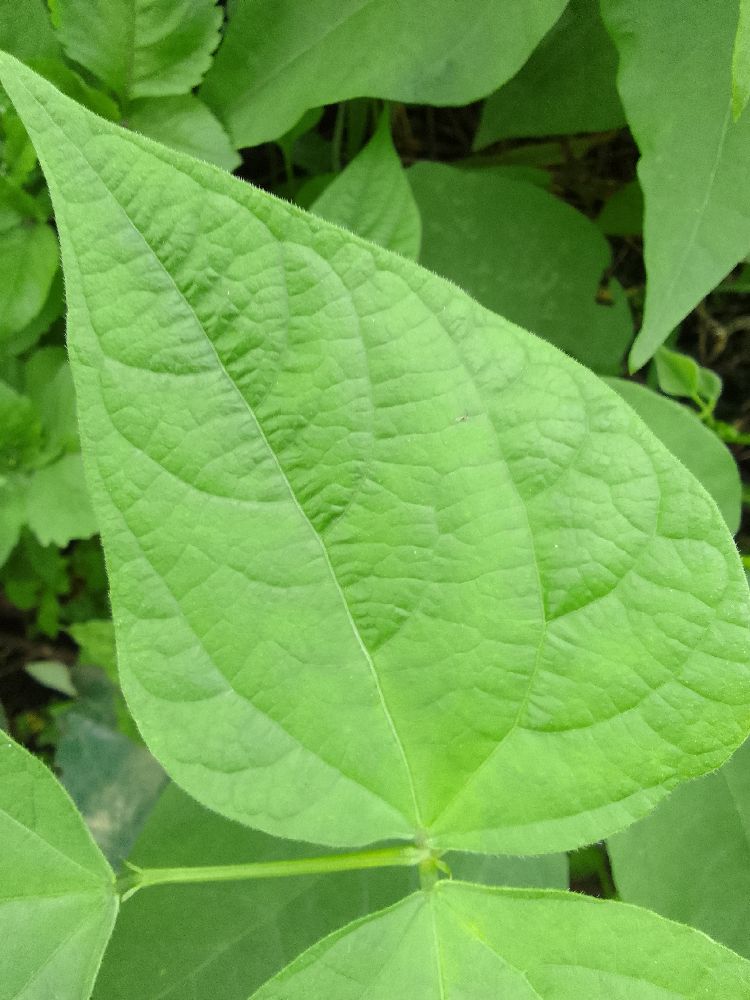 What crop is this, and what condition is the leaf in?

common bean, healthy
